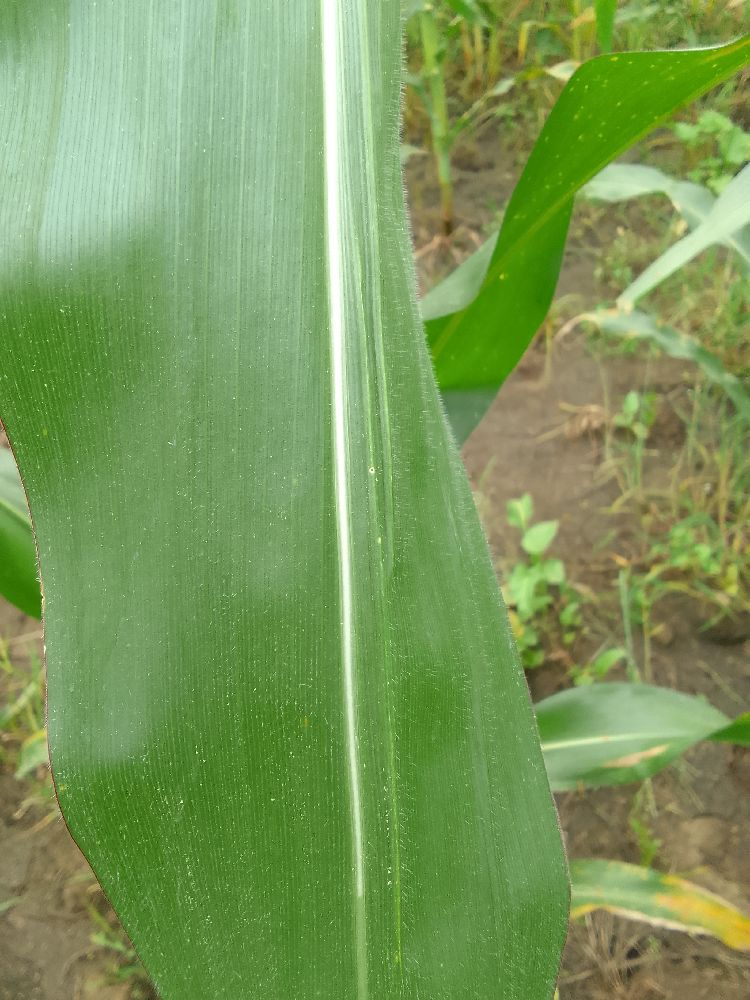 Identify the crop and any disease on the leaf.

maize, healthy
